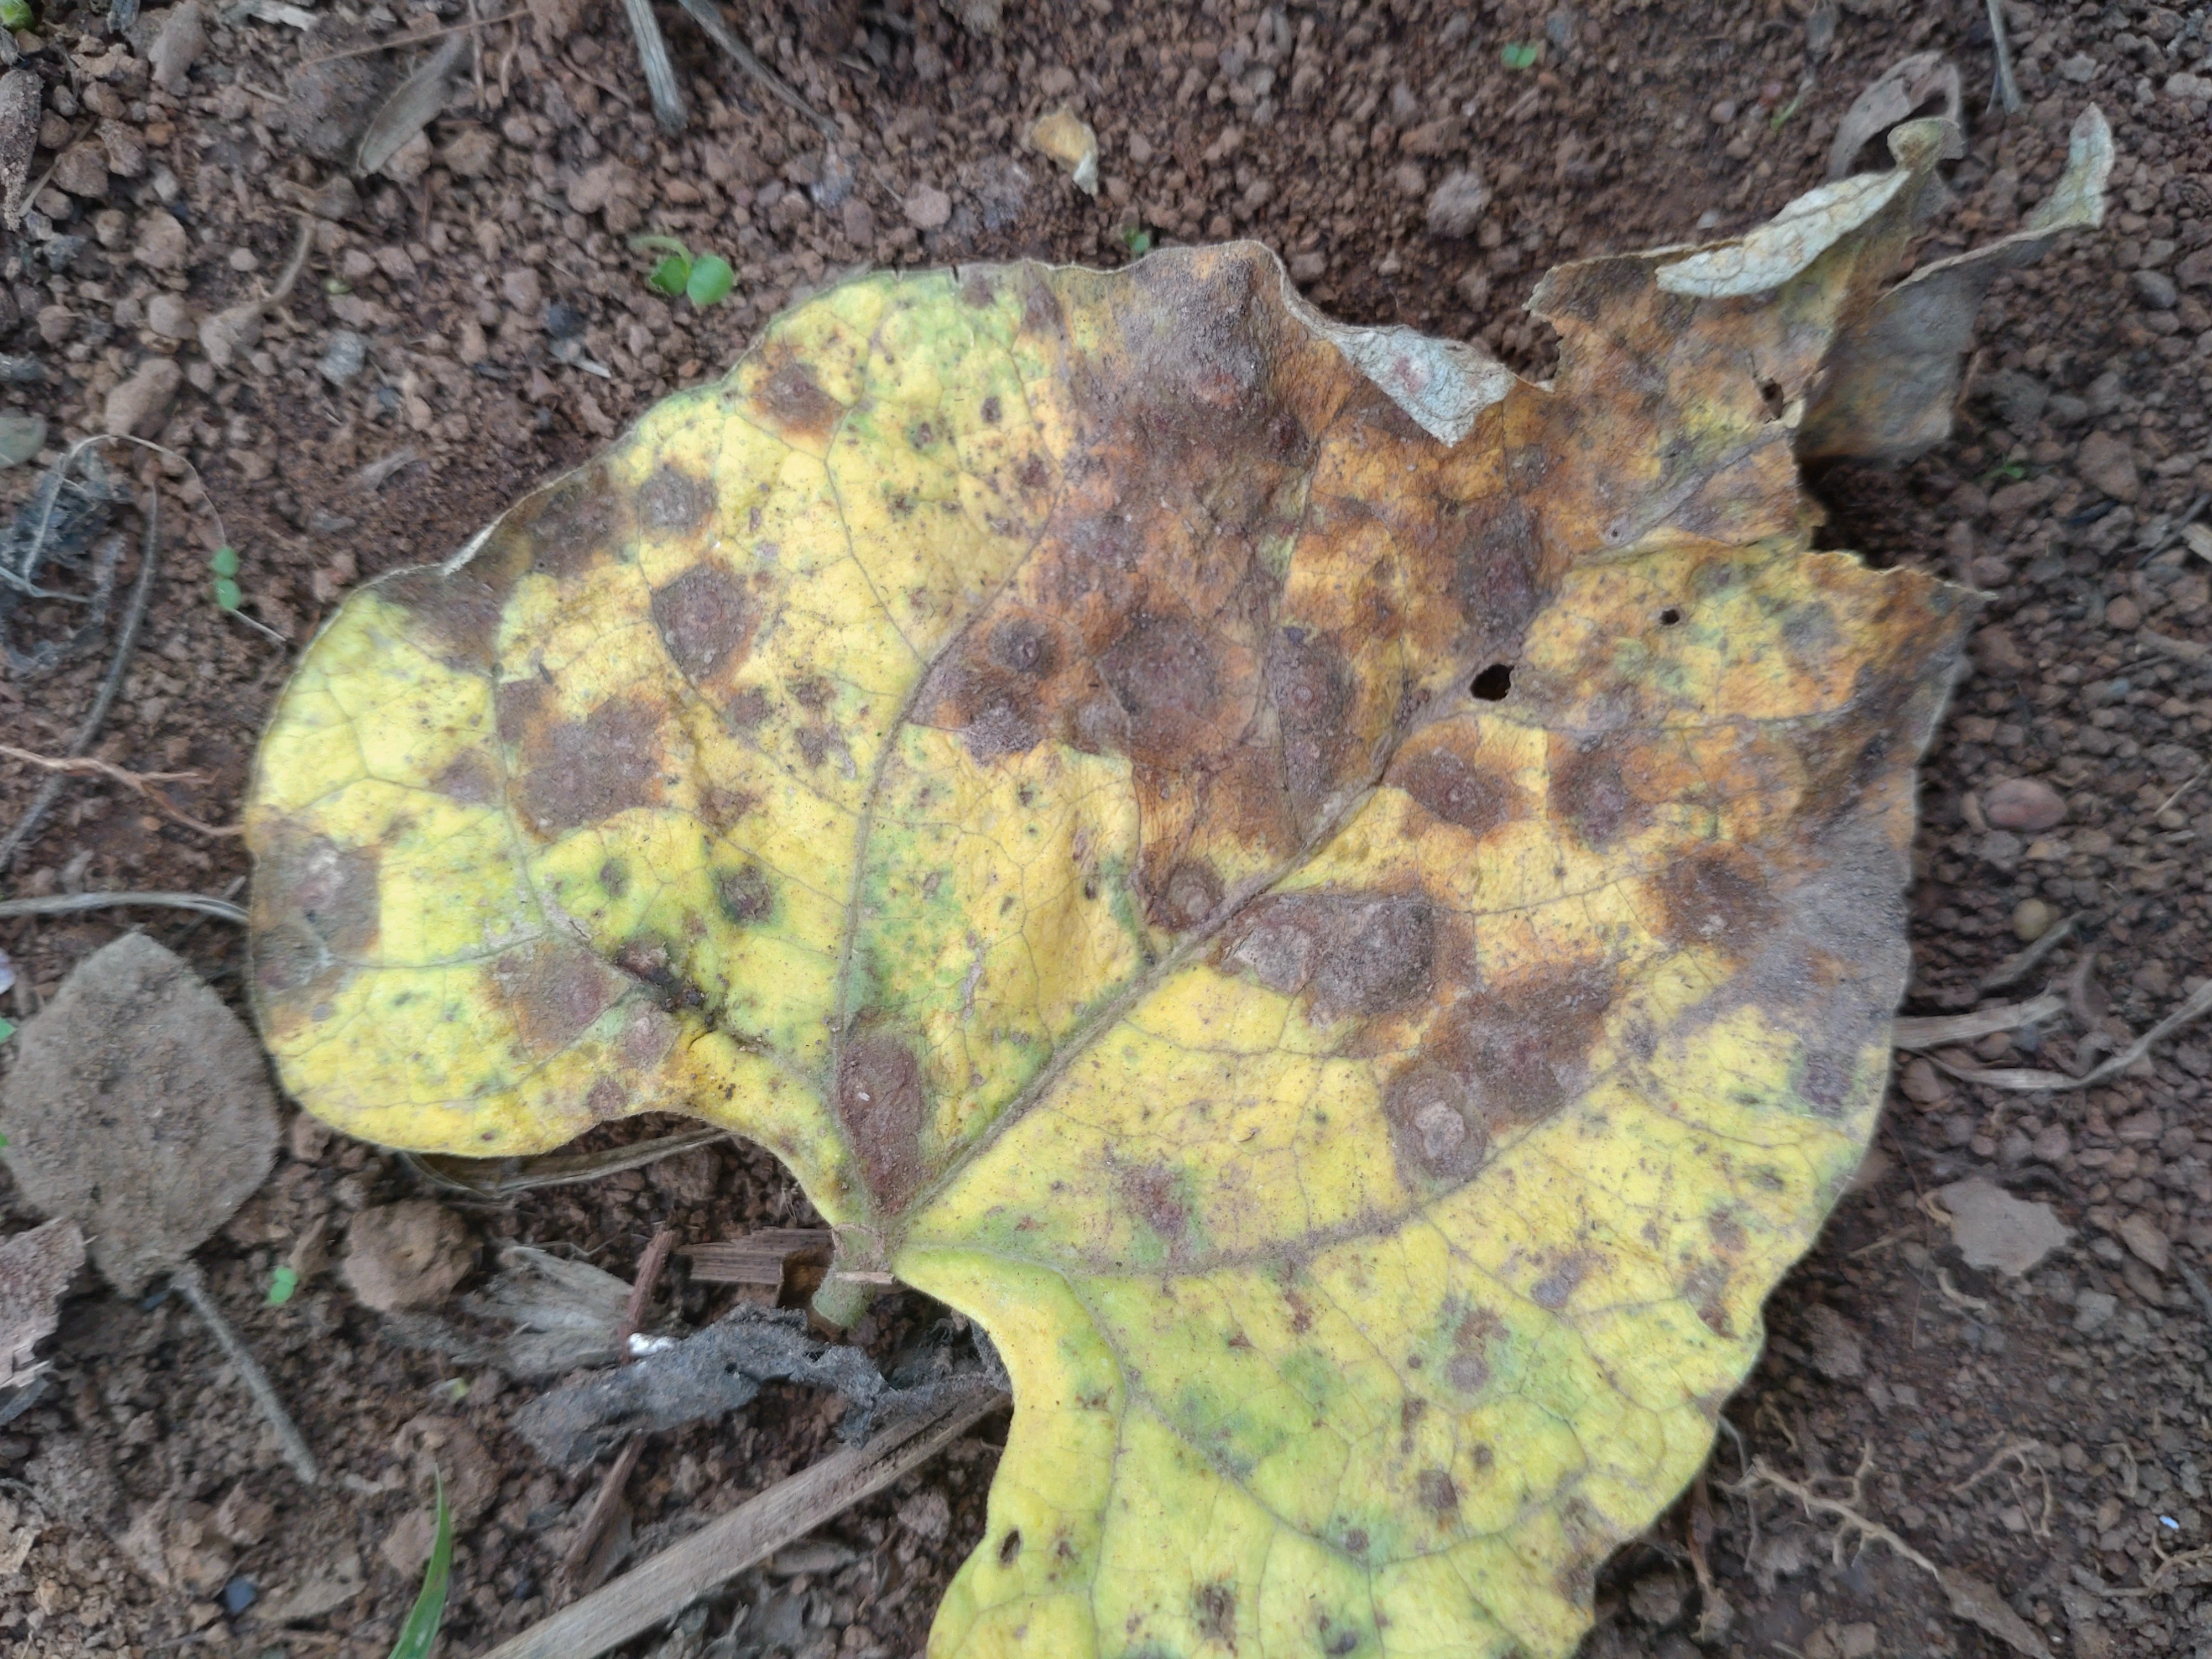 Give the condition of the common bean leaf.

rust
